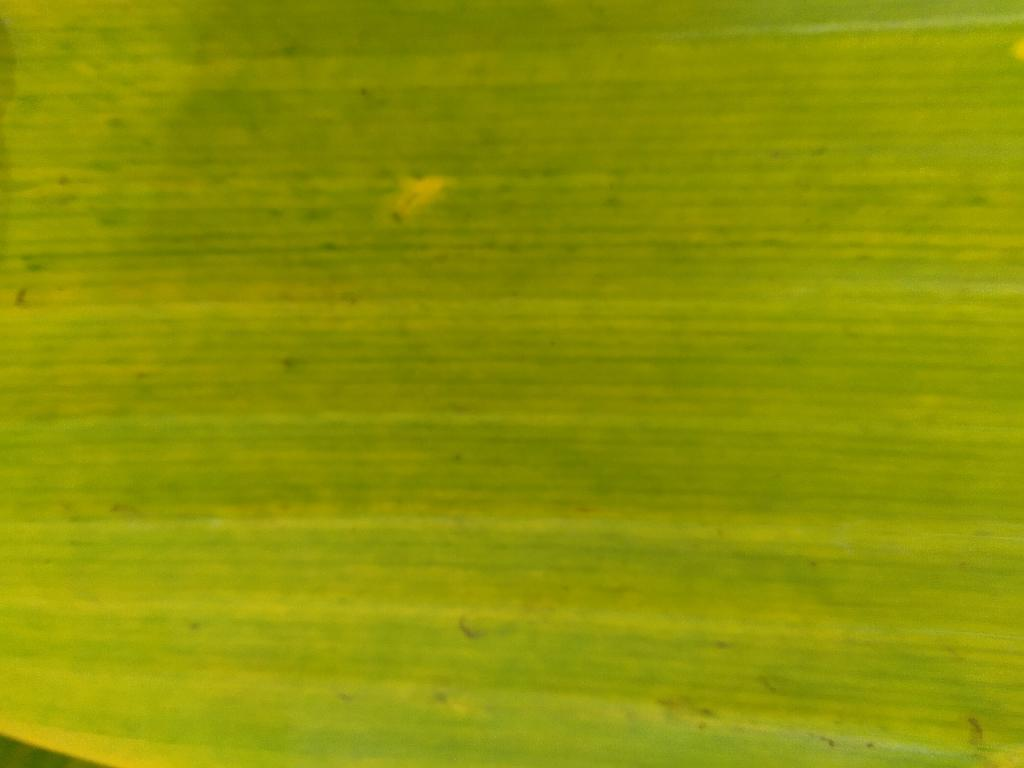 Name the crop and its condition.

banana, fusarium wilt race 1
